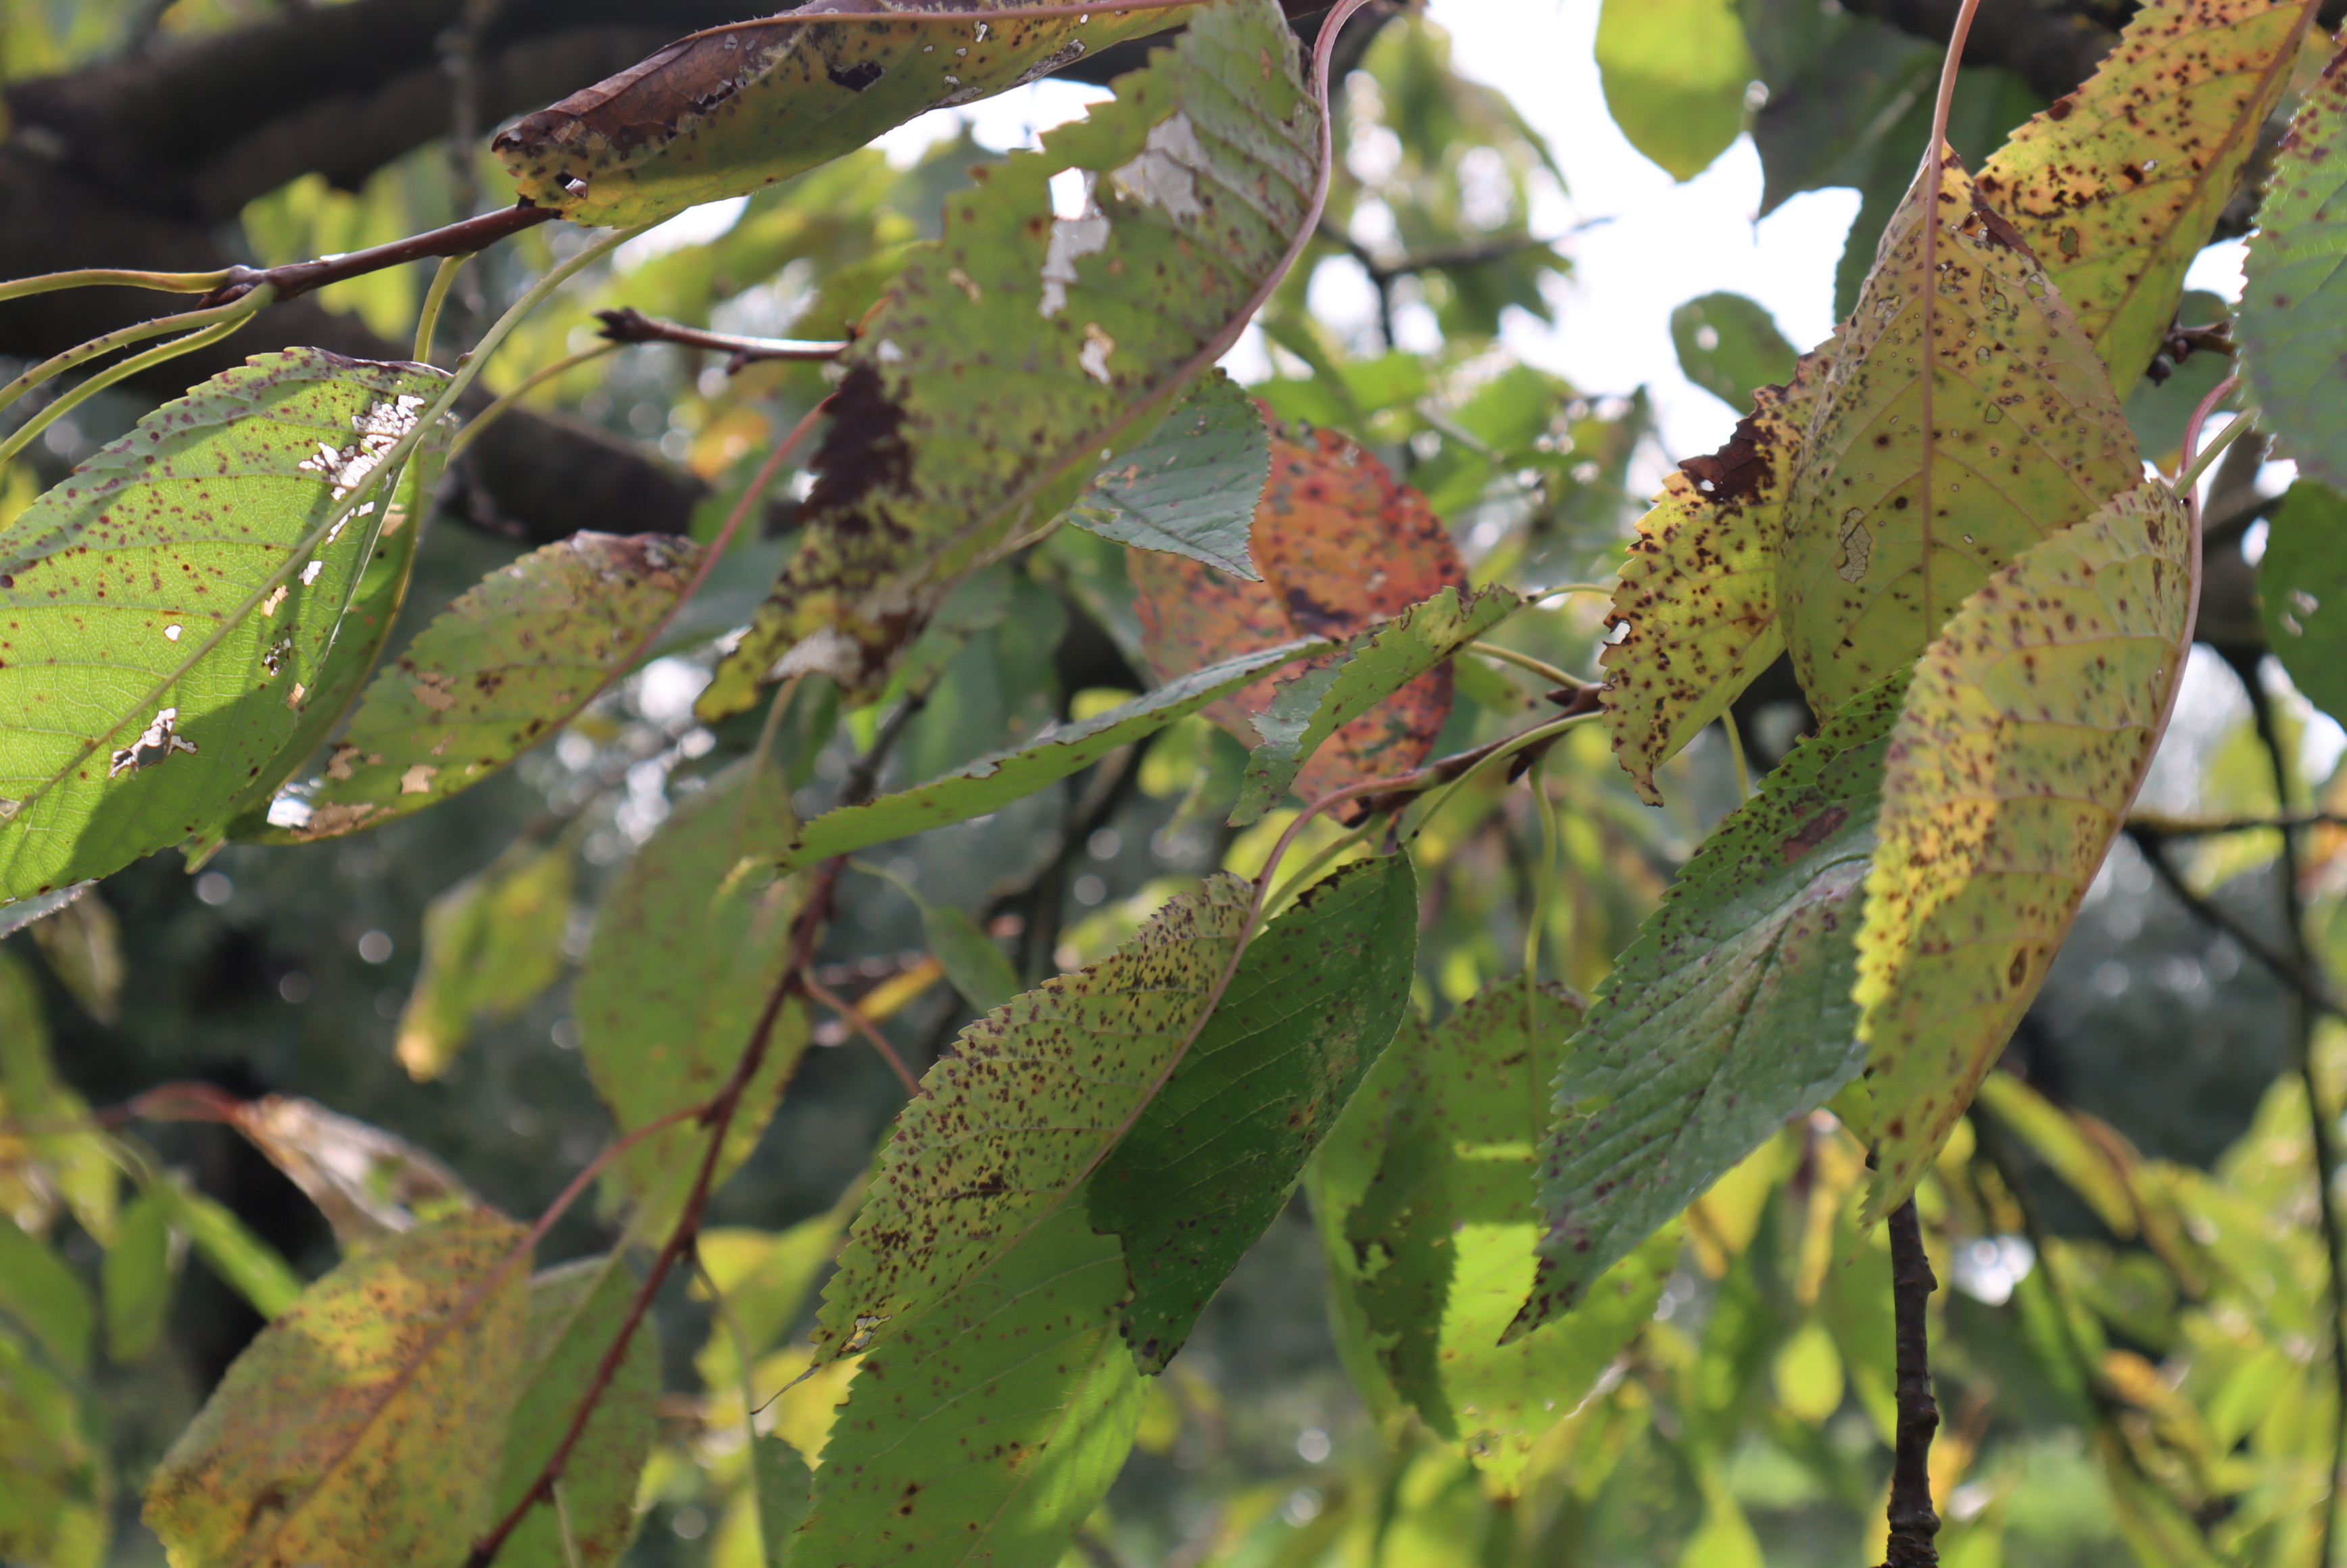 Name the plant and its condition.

cherry, leaf spot
